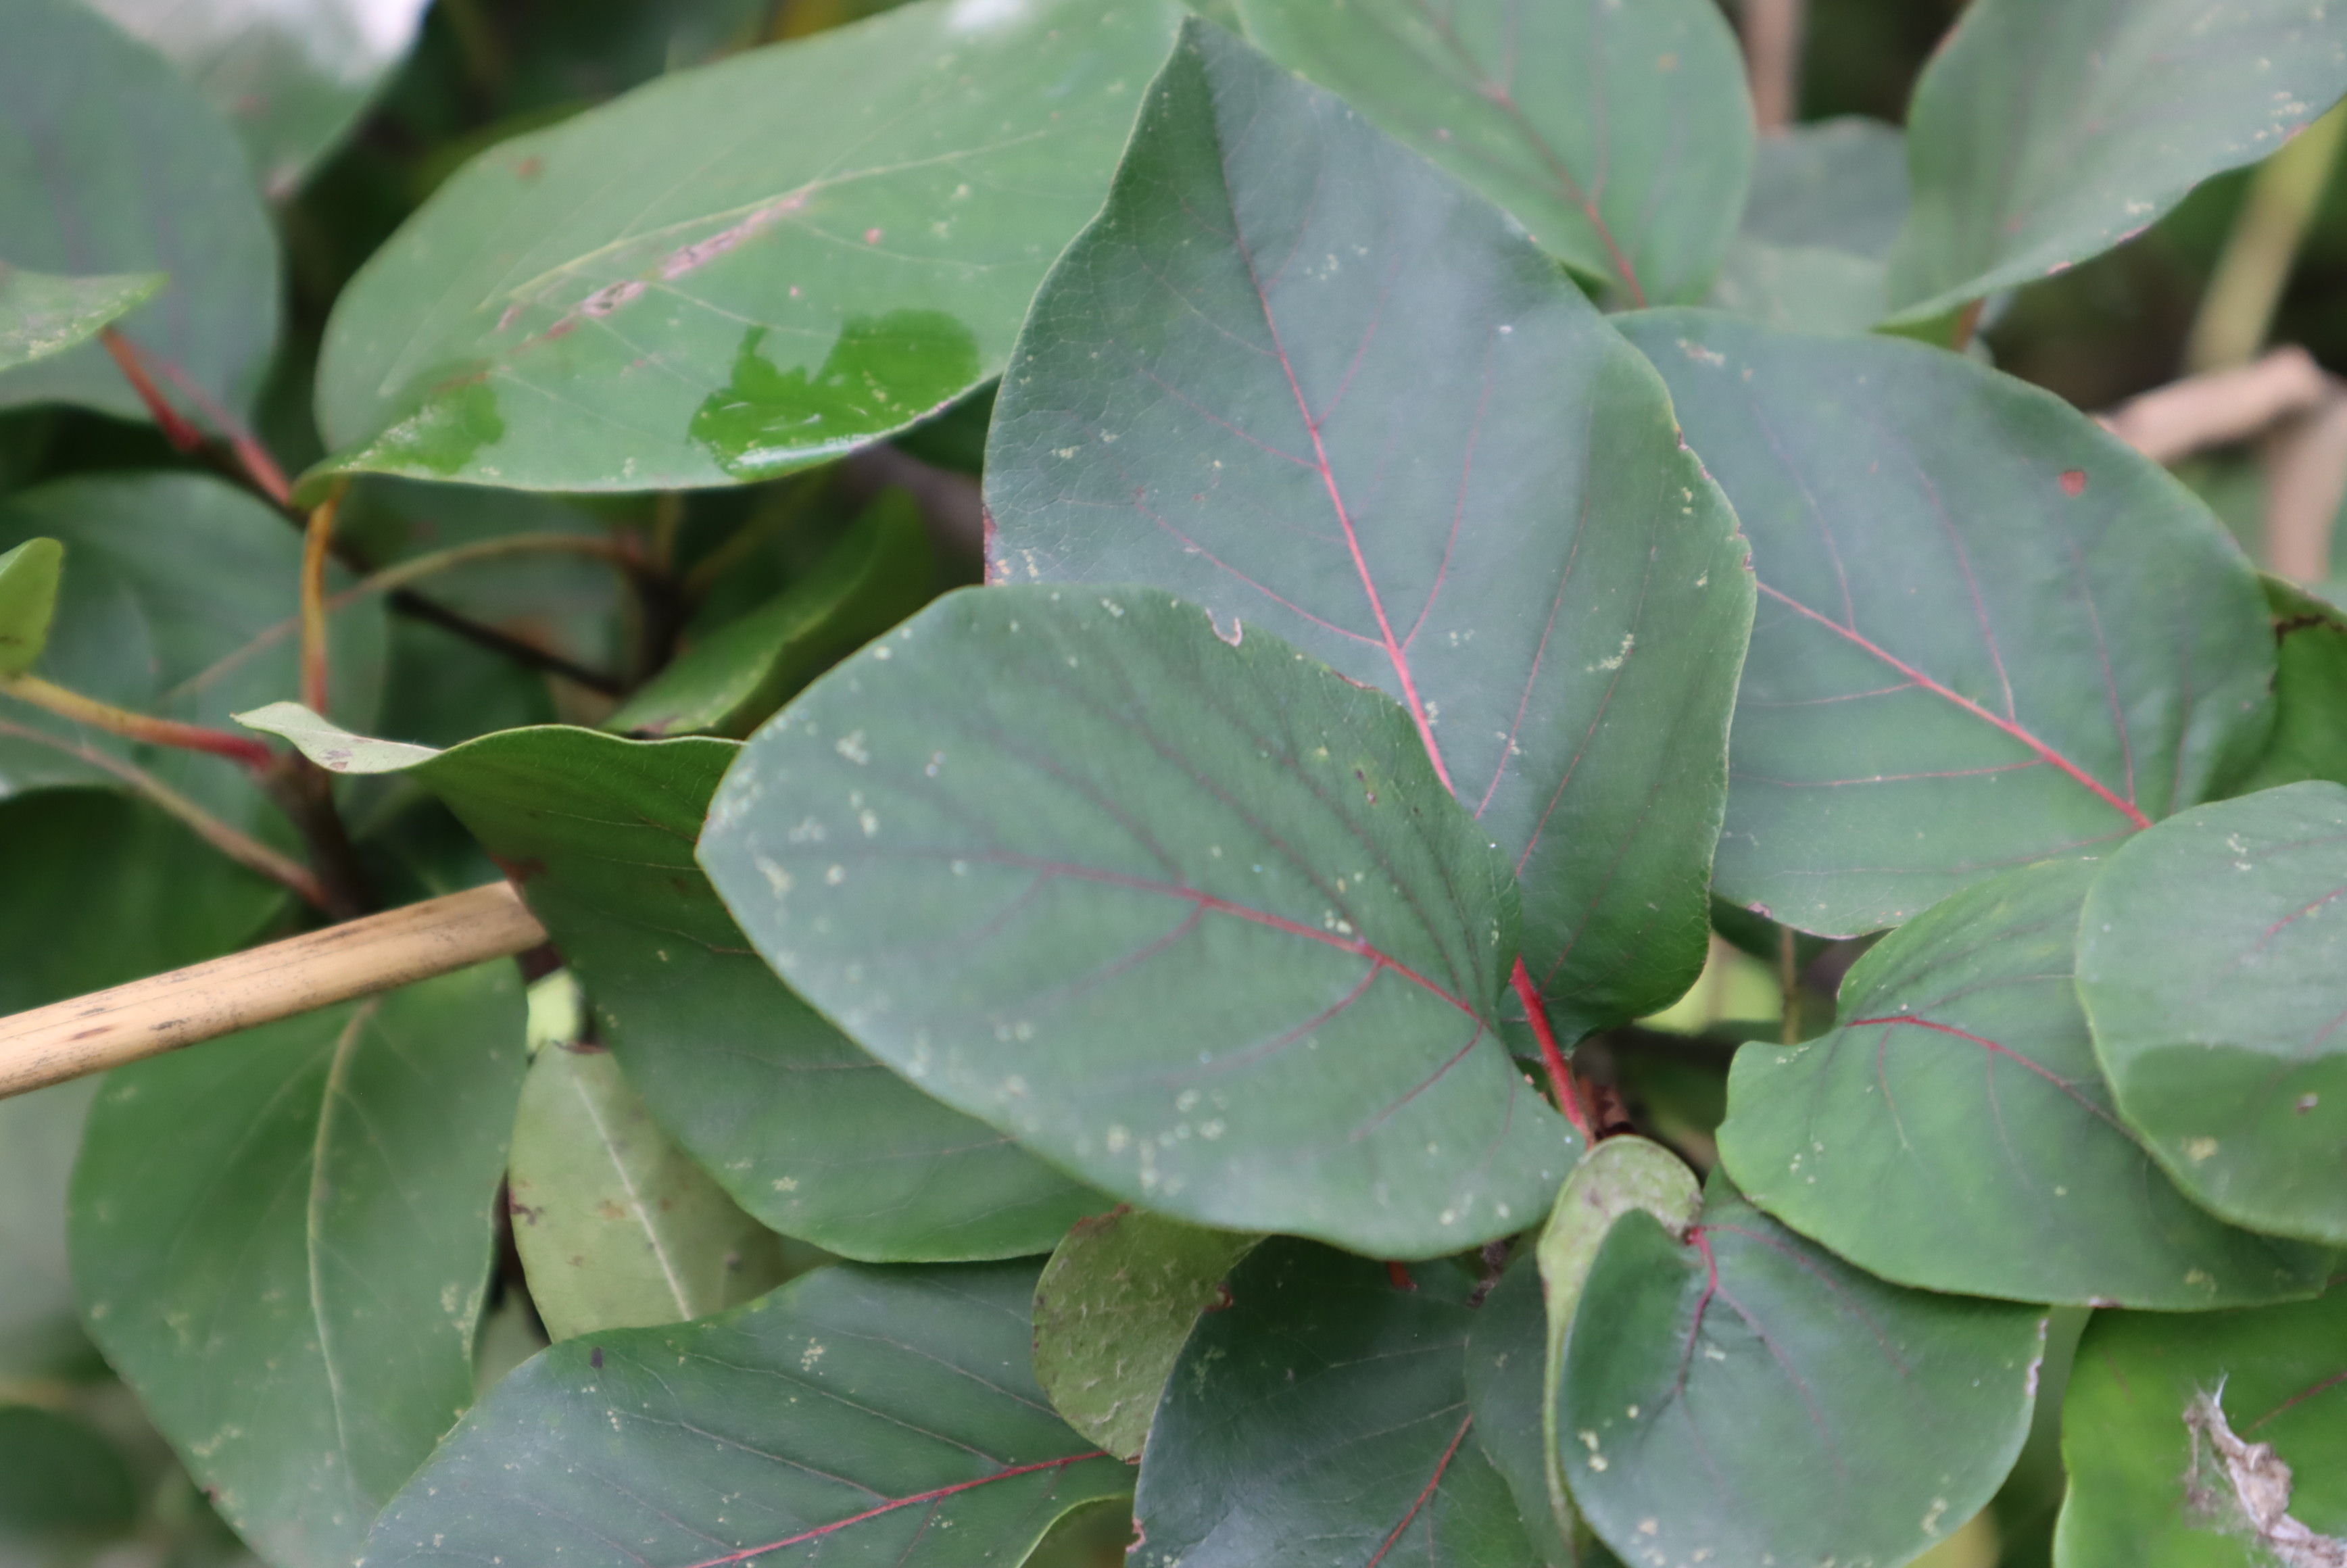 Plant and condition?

quince, healthy
